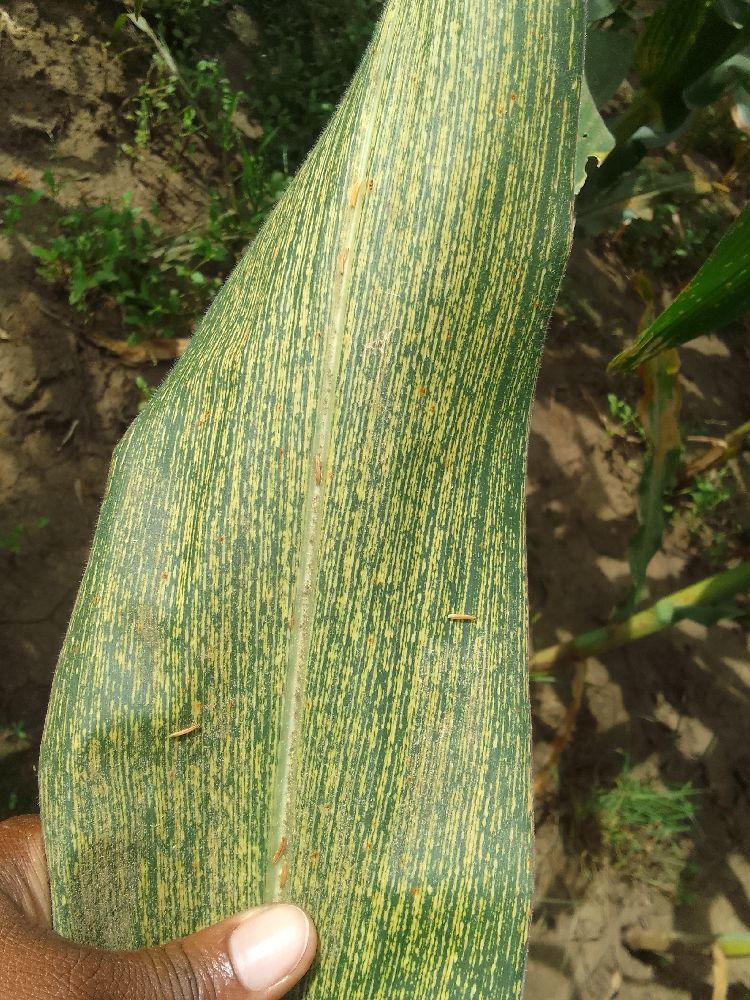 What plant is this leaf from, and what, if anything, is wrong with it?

maize, maize streak virus
